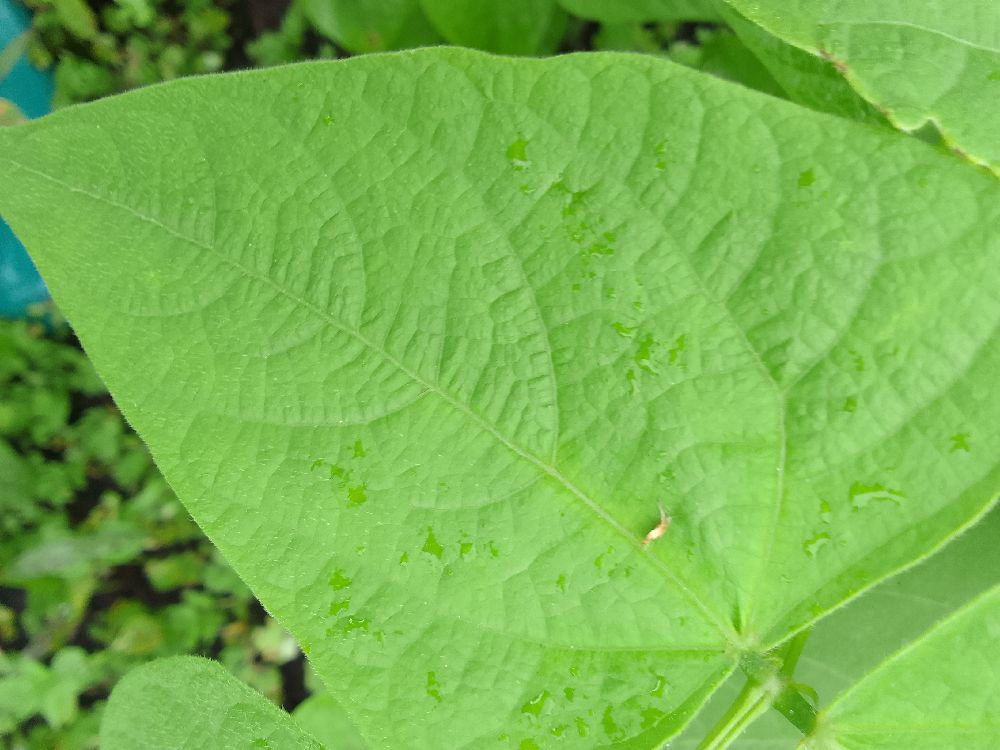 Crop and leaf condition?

common bean, healthy
